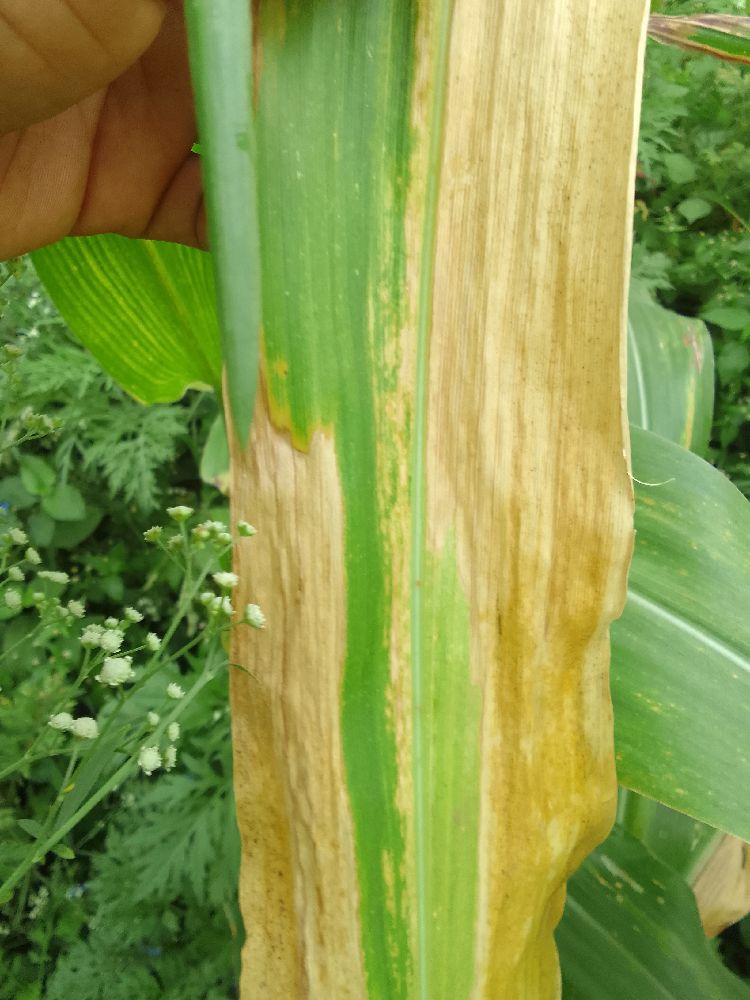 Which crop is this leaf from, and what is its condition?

maize, maize lethal necrosis
